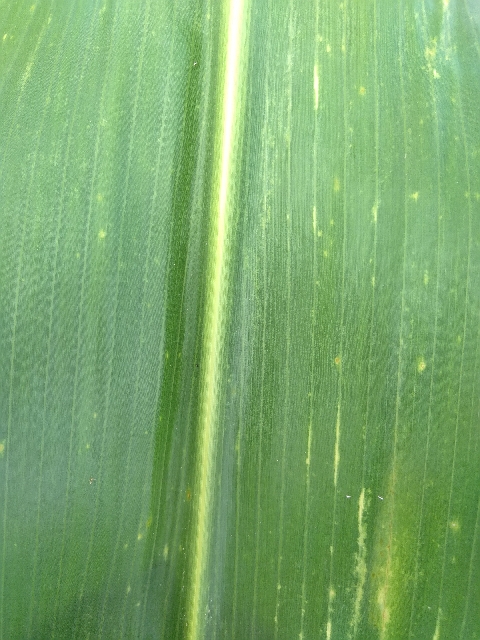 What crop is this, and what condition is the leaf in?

maize, maize lethal necrosis
